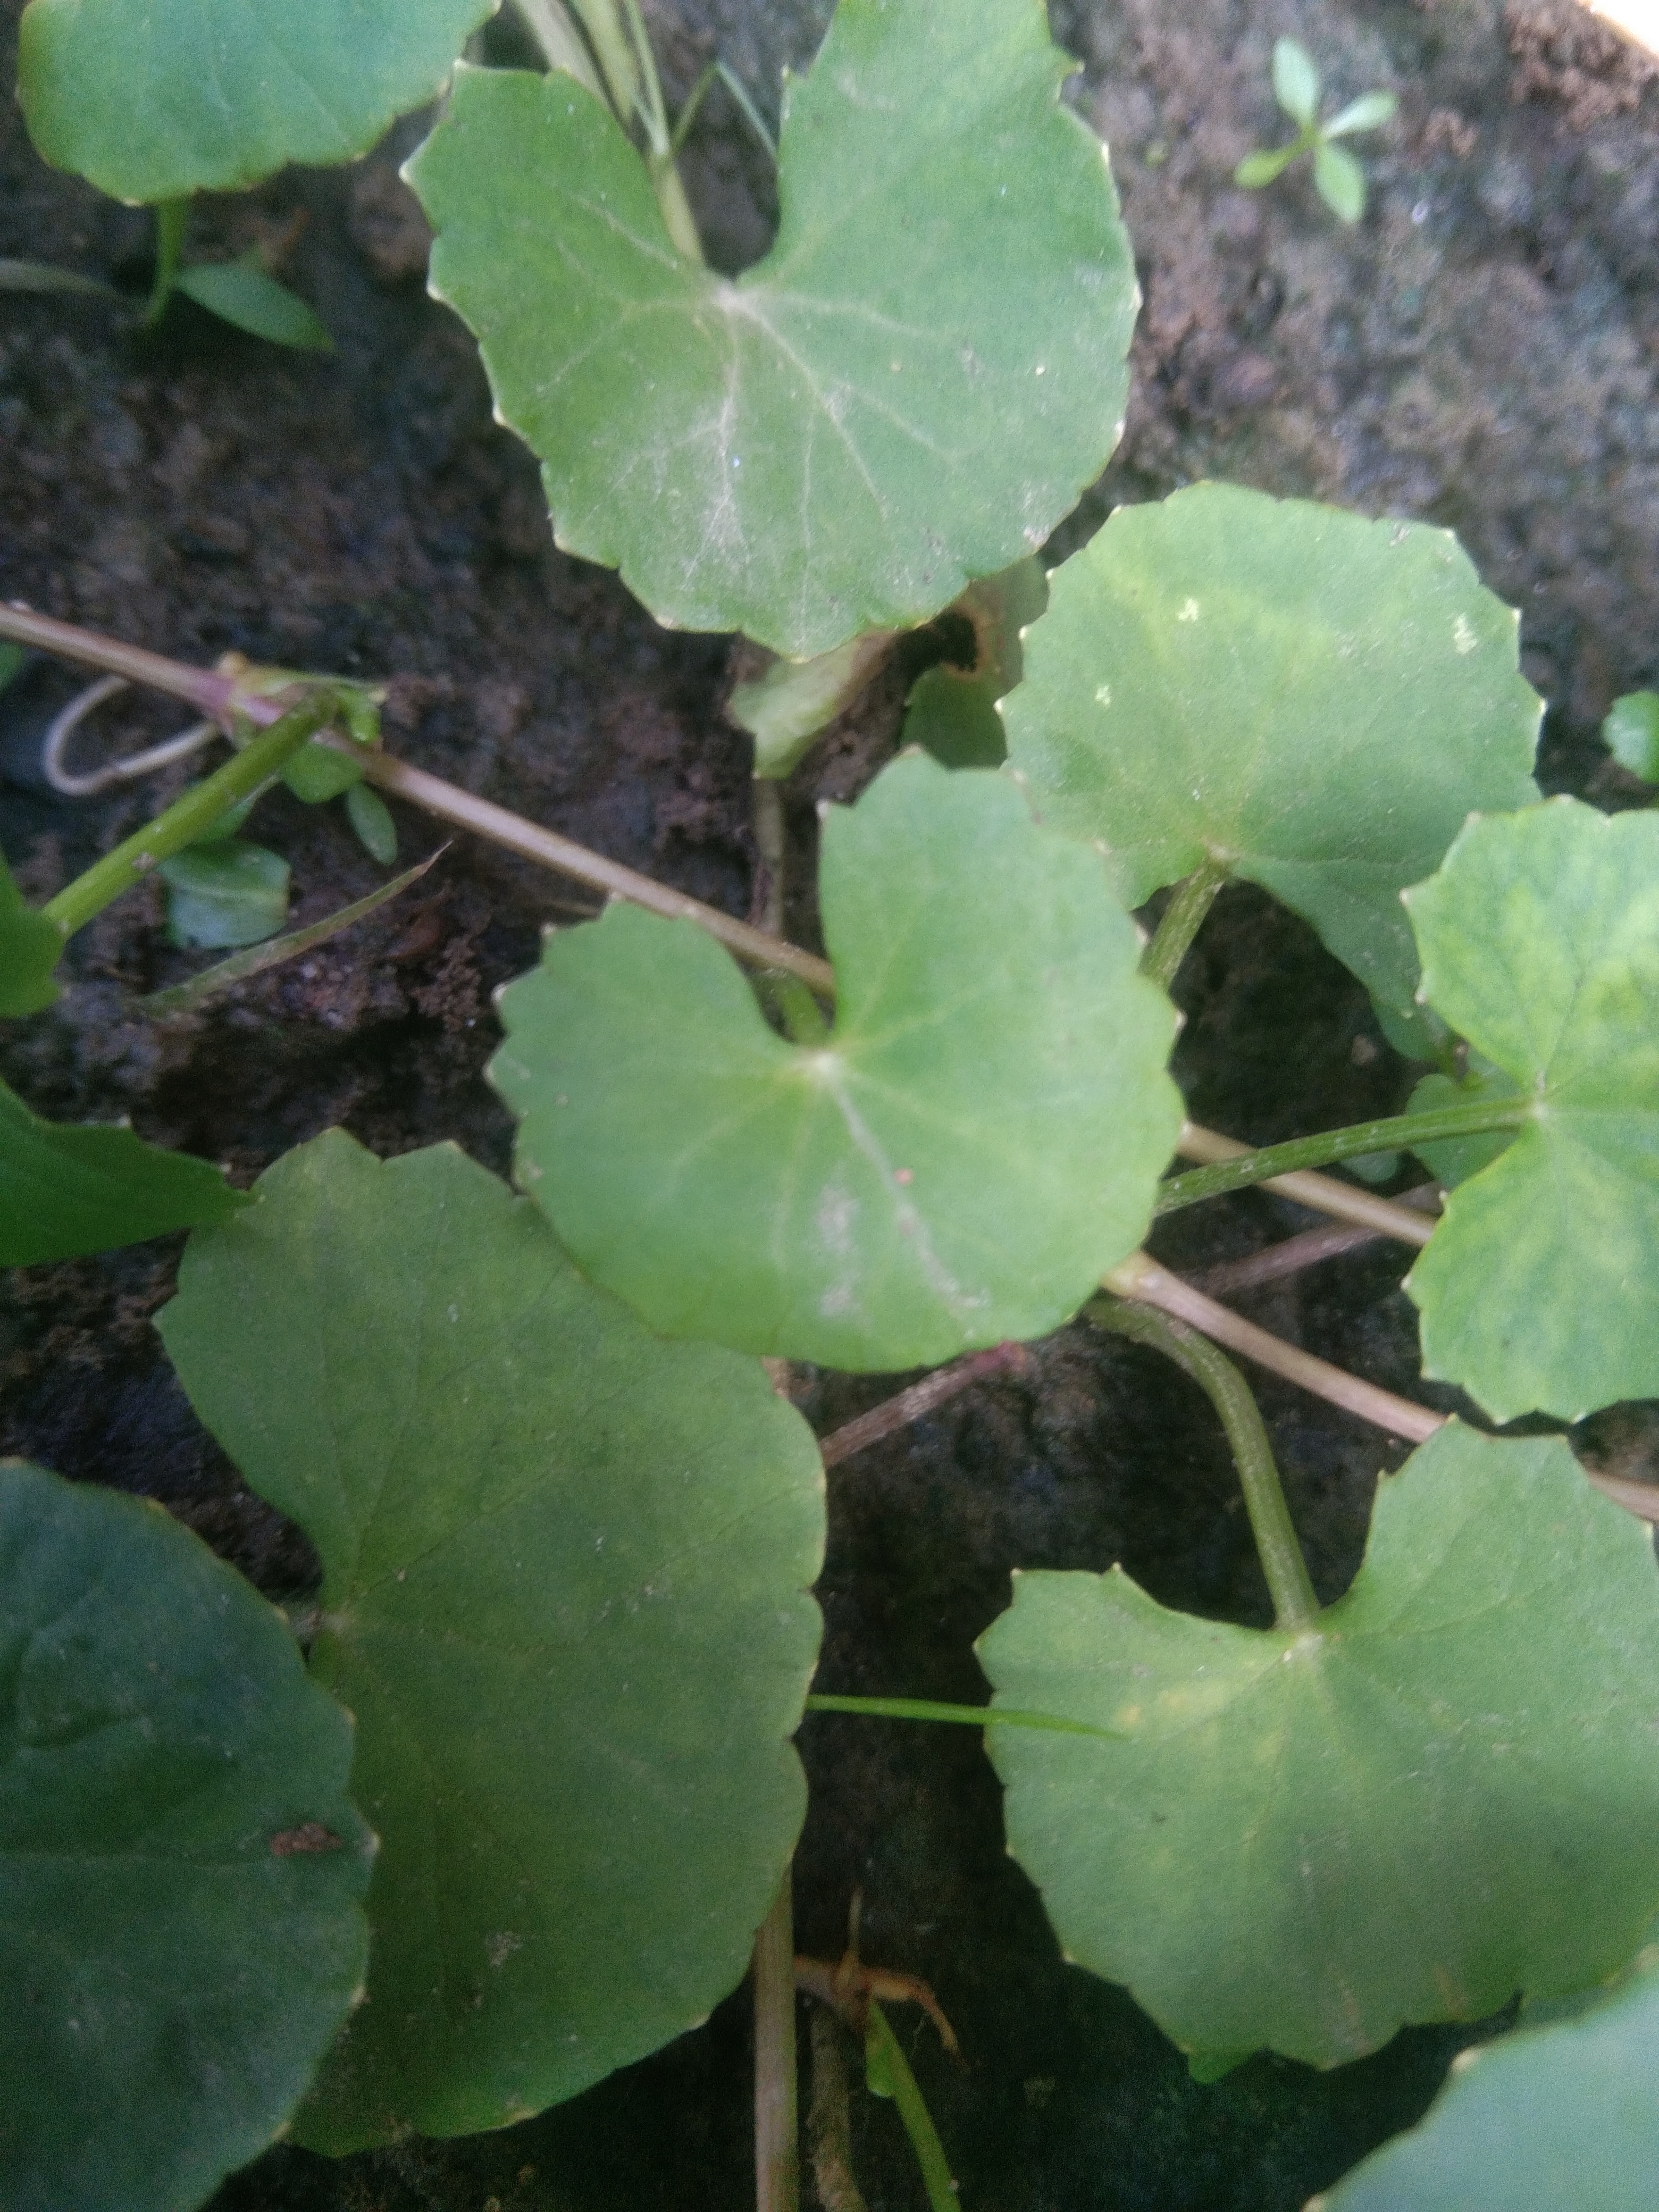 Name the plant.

thankuni
